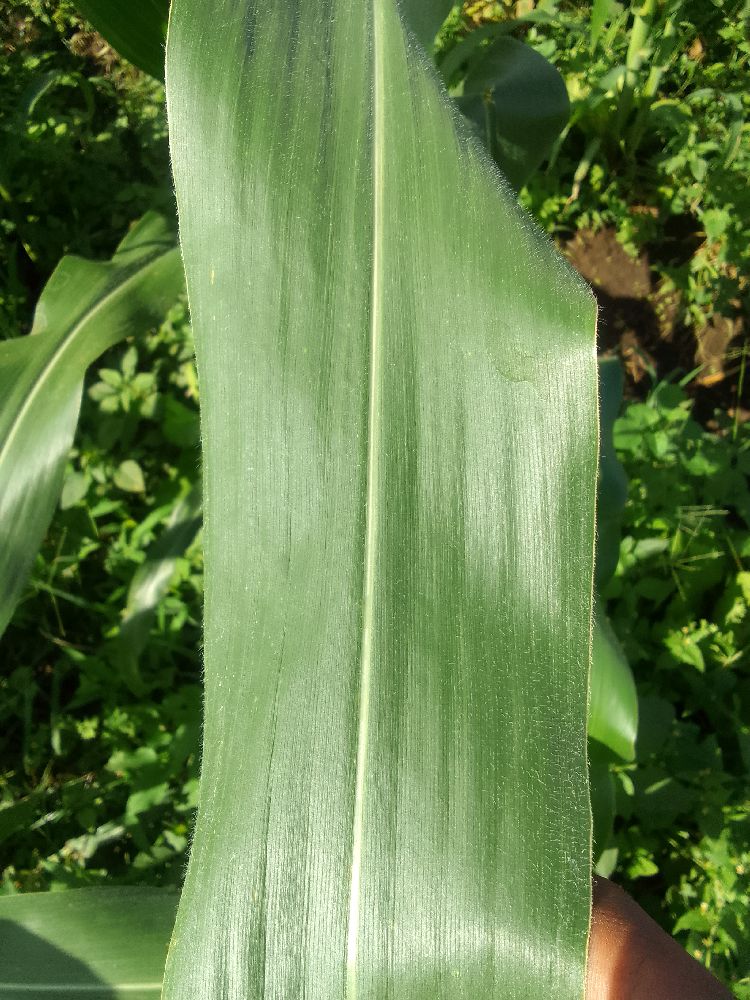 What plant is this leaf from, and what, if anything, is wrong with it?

maize, healthy
